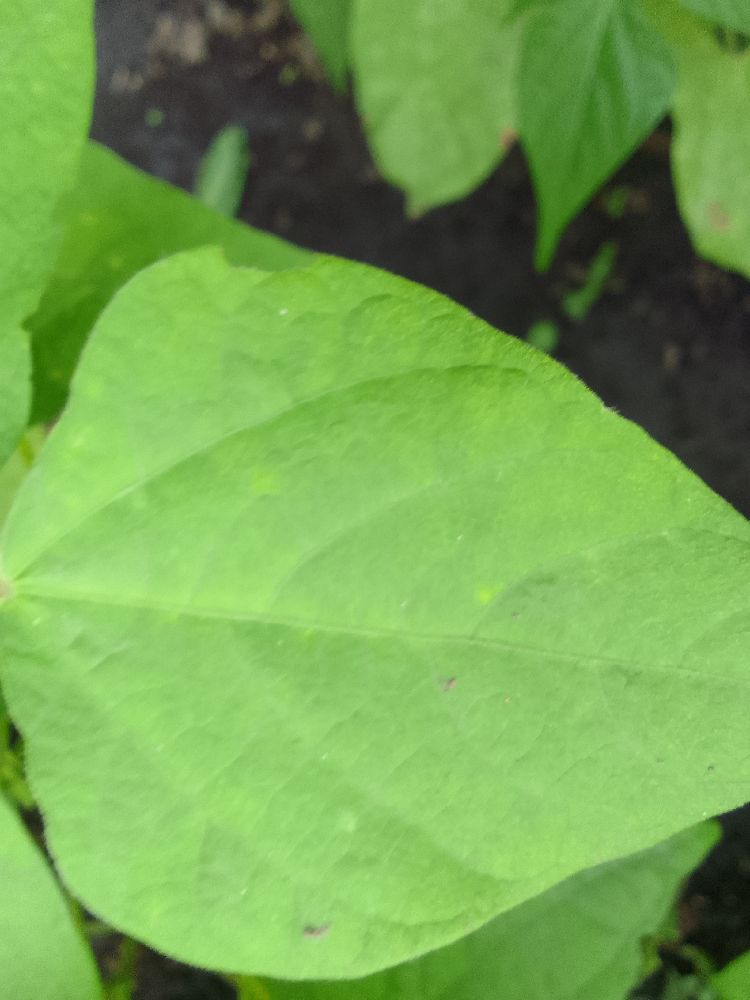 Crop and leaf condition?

common bean, healthy
